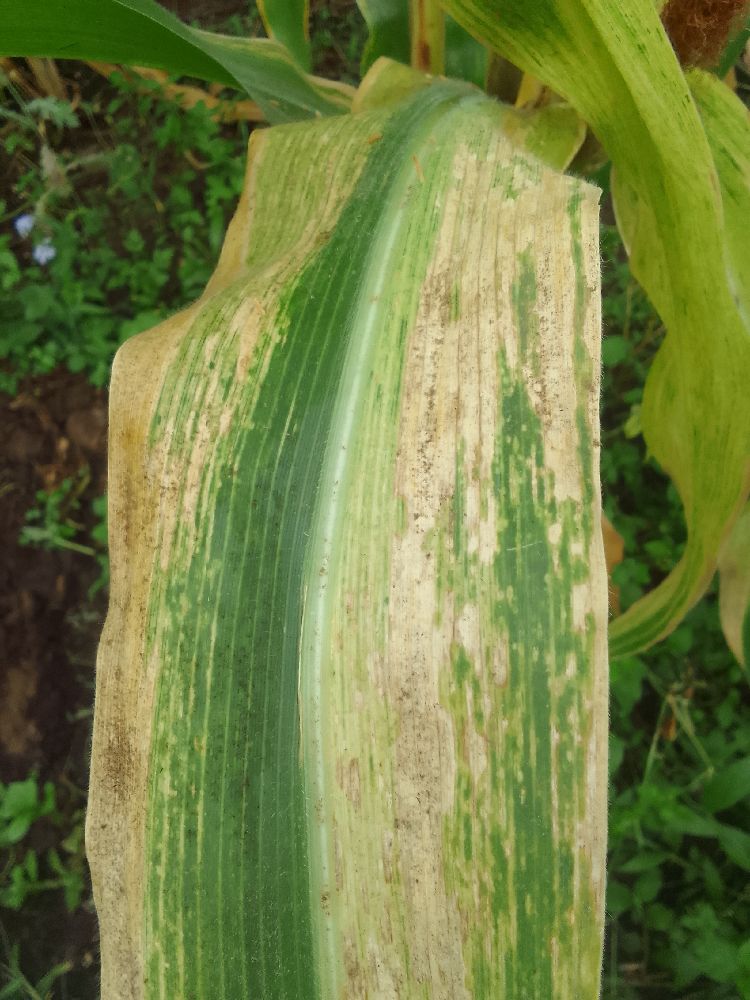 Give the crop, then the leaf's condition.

maize, maize lethal necrosis
